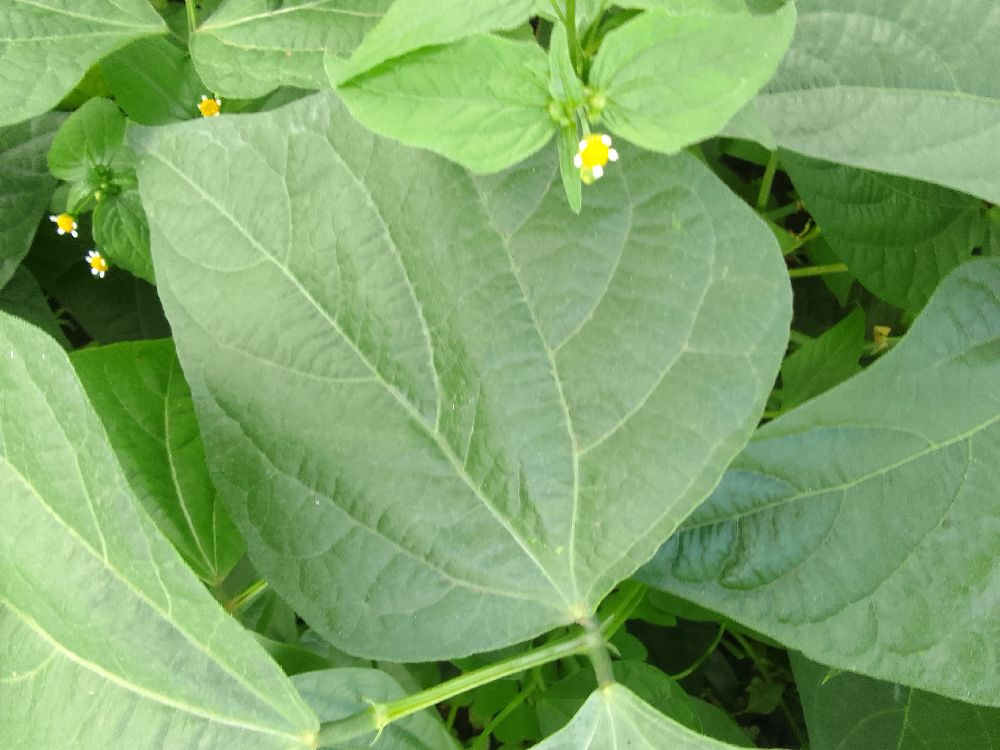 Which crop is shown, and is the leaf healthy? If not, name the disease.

common bean, healthy
